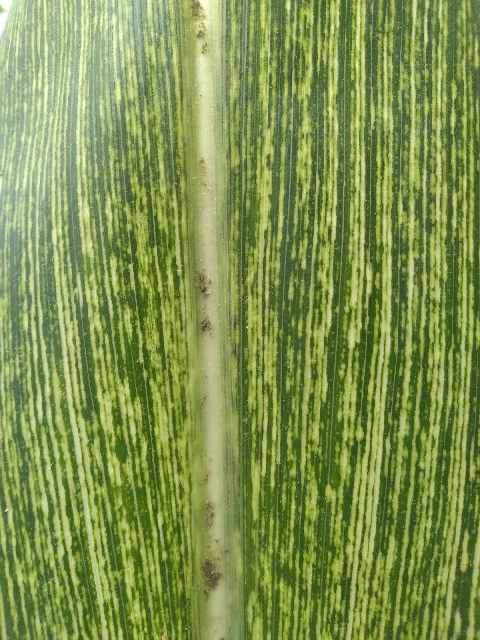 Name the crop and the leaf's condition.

maize, maize streak virus
